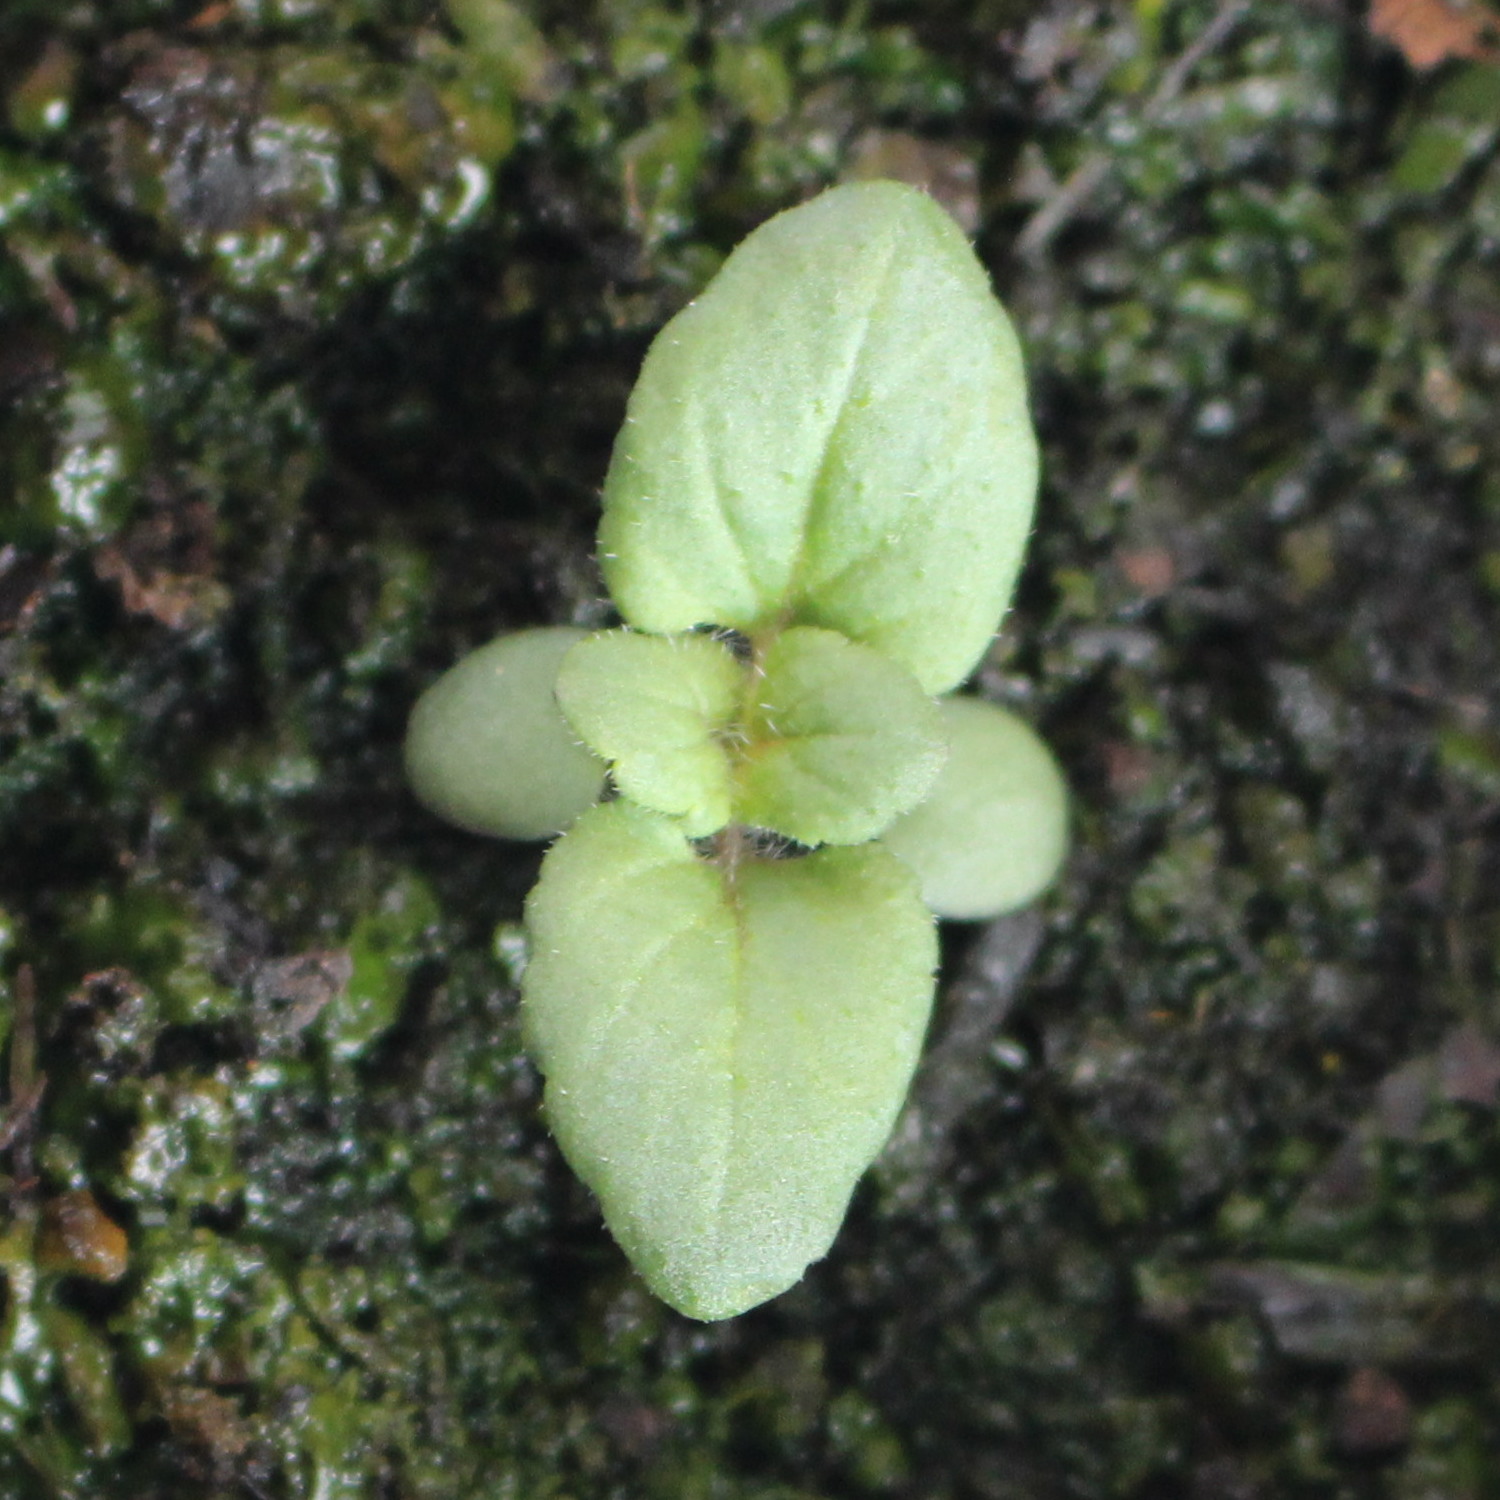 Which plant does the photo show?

Veronica persica
